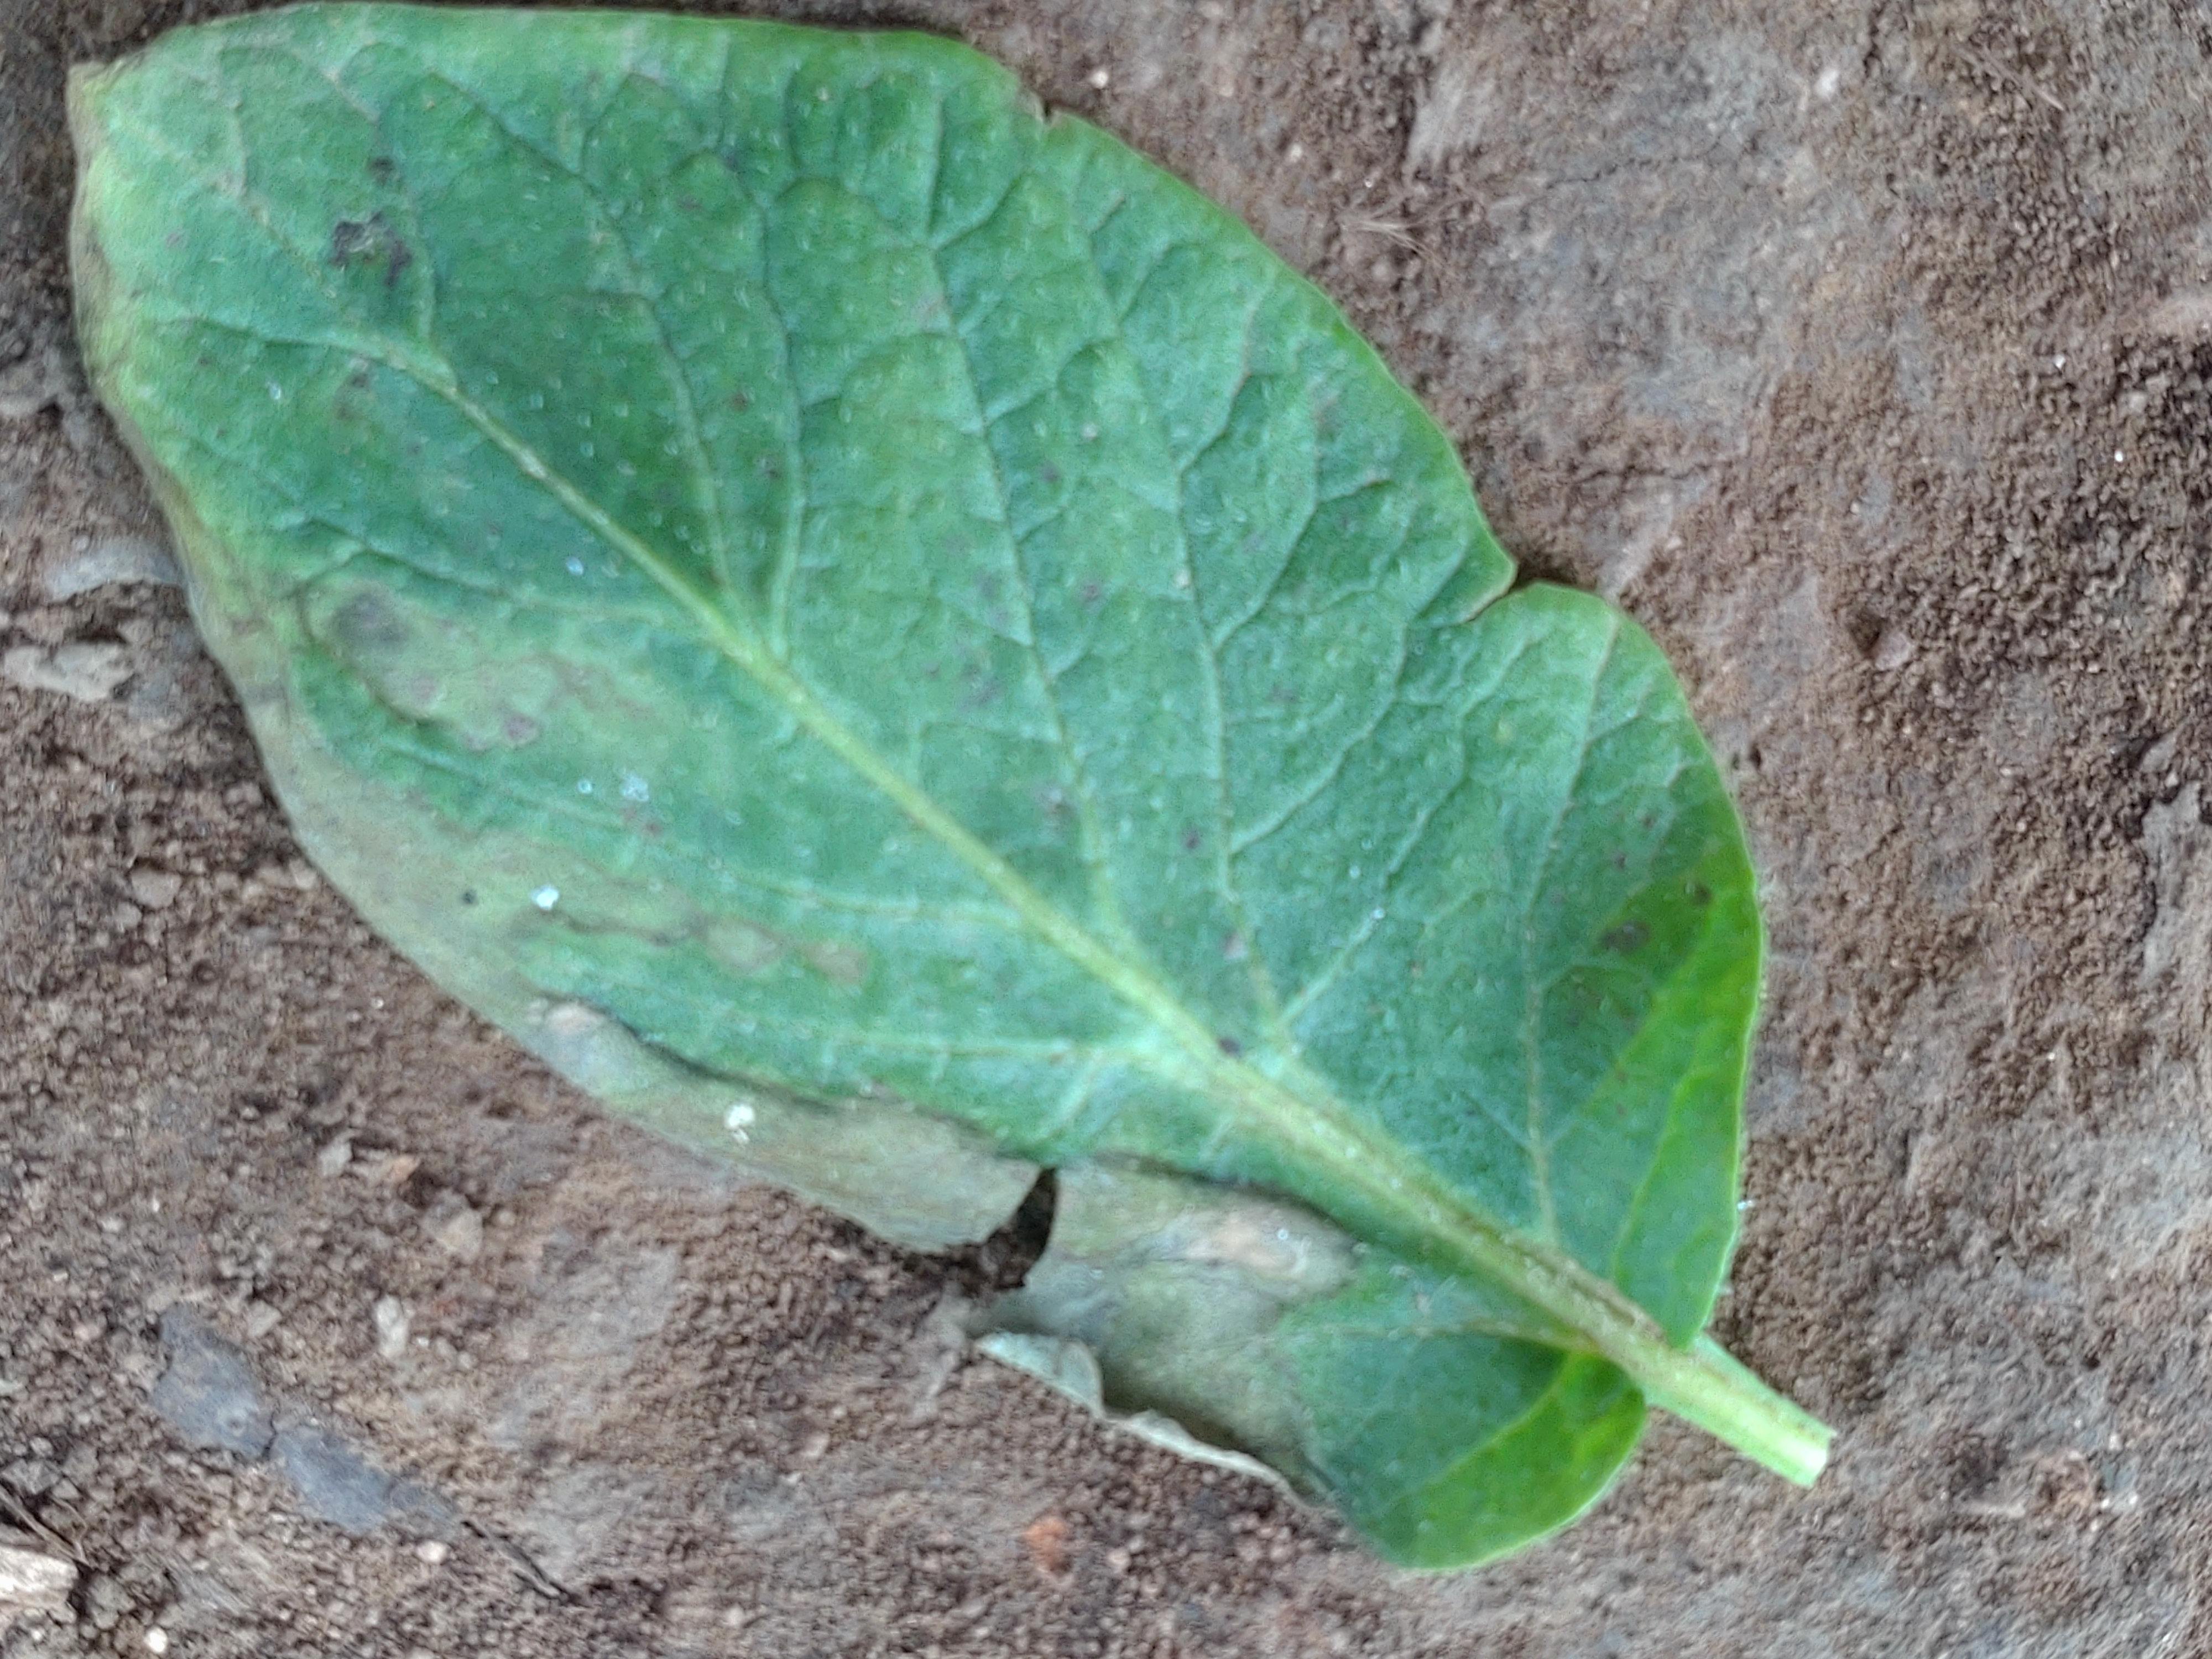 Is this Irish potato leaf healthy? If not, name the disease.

early blight
